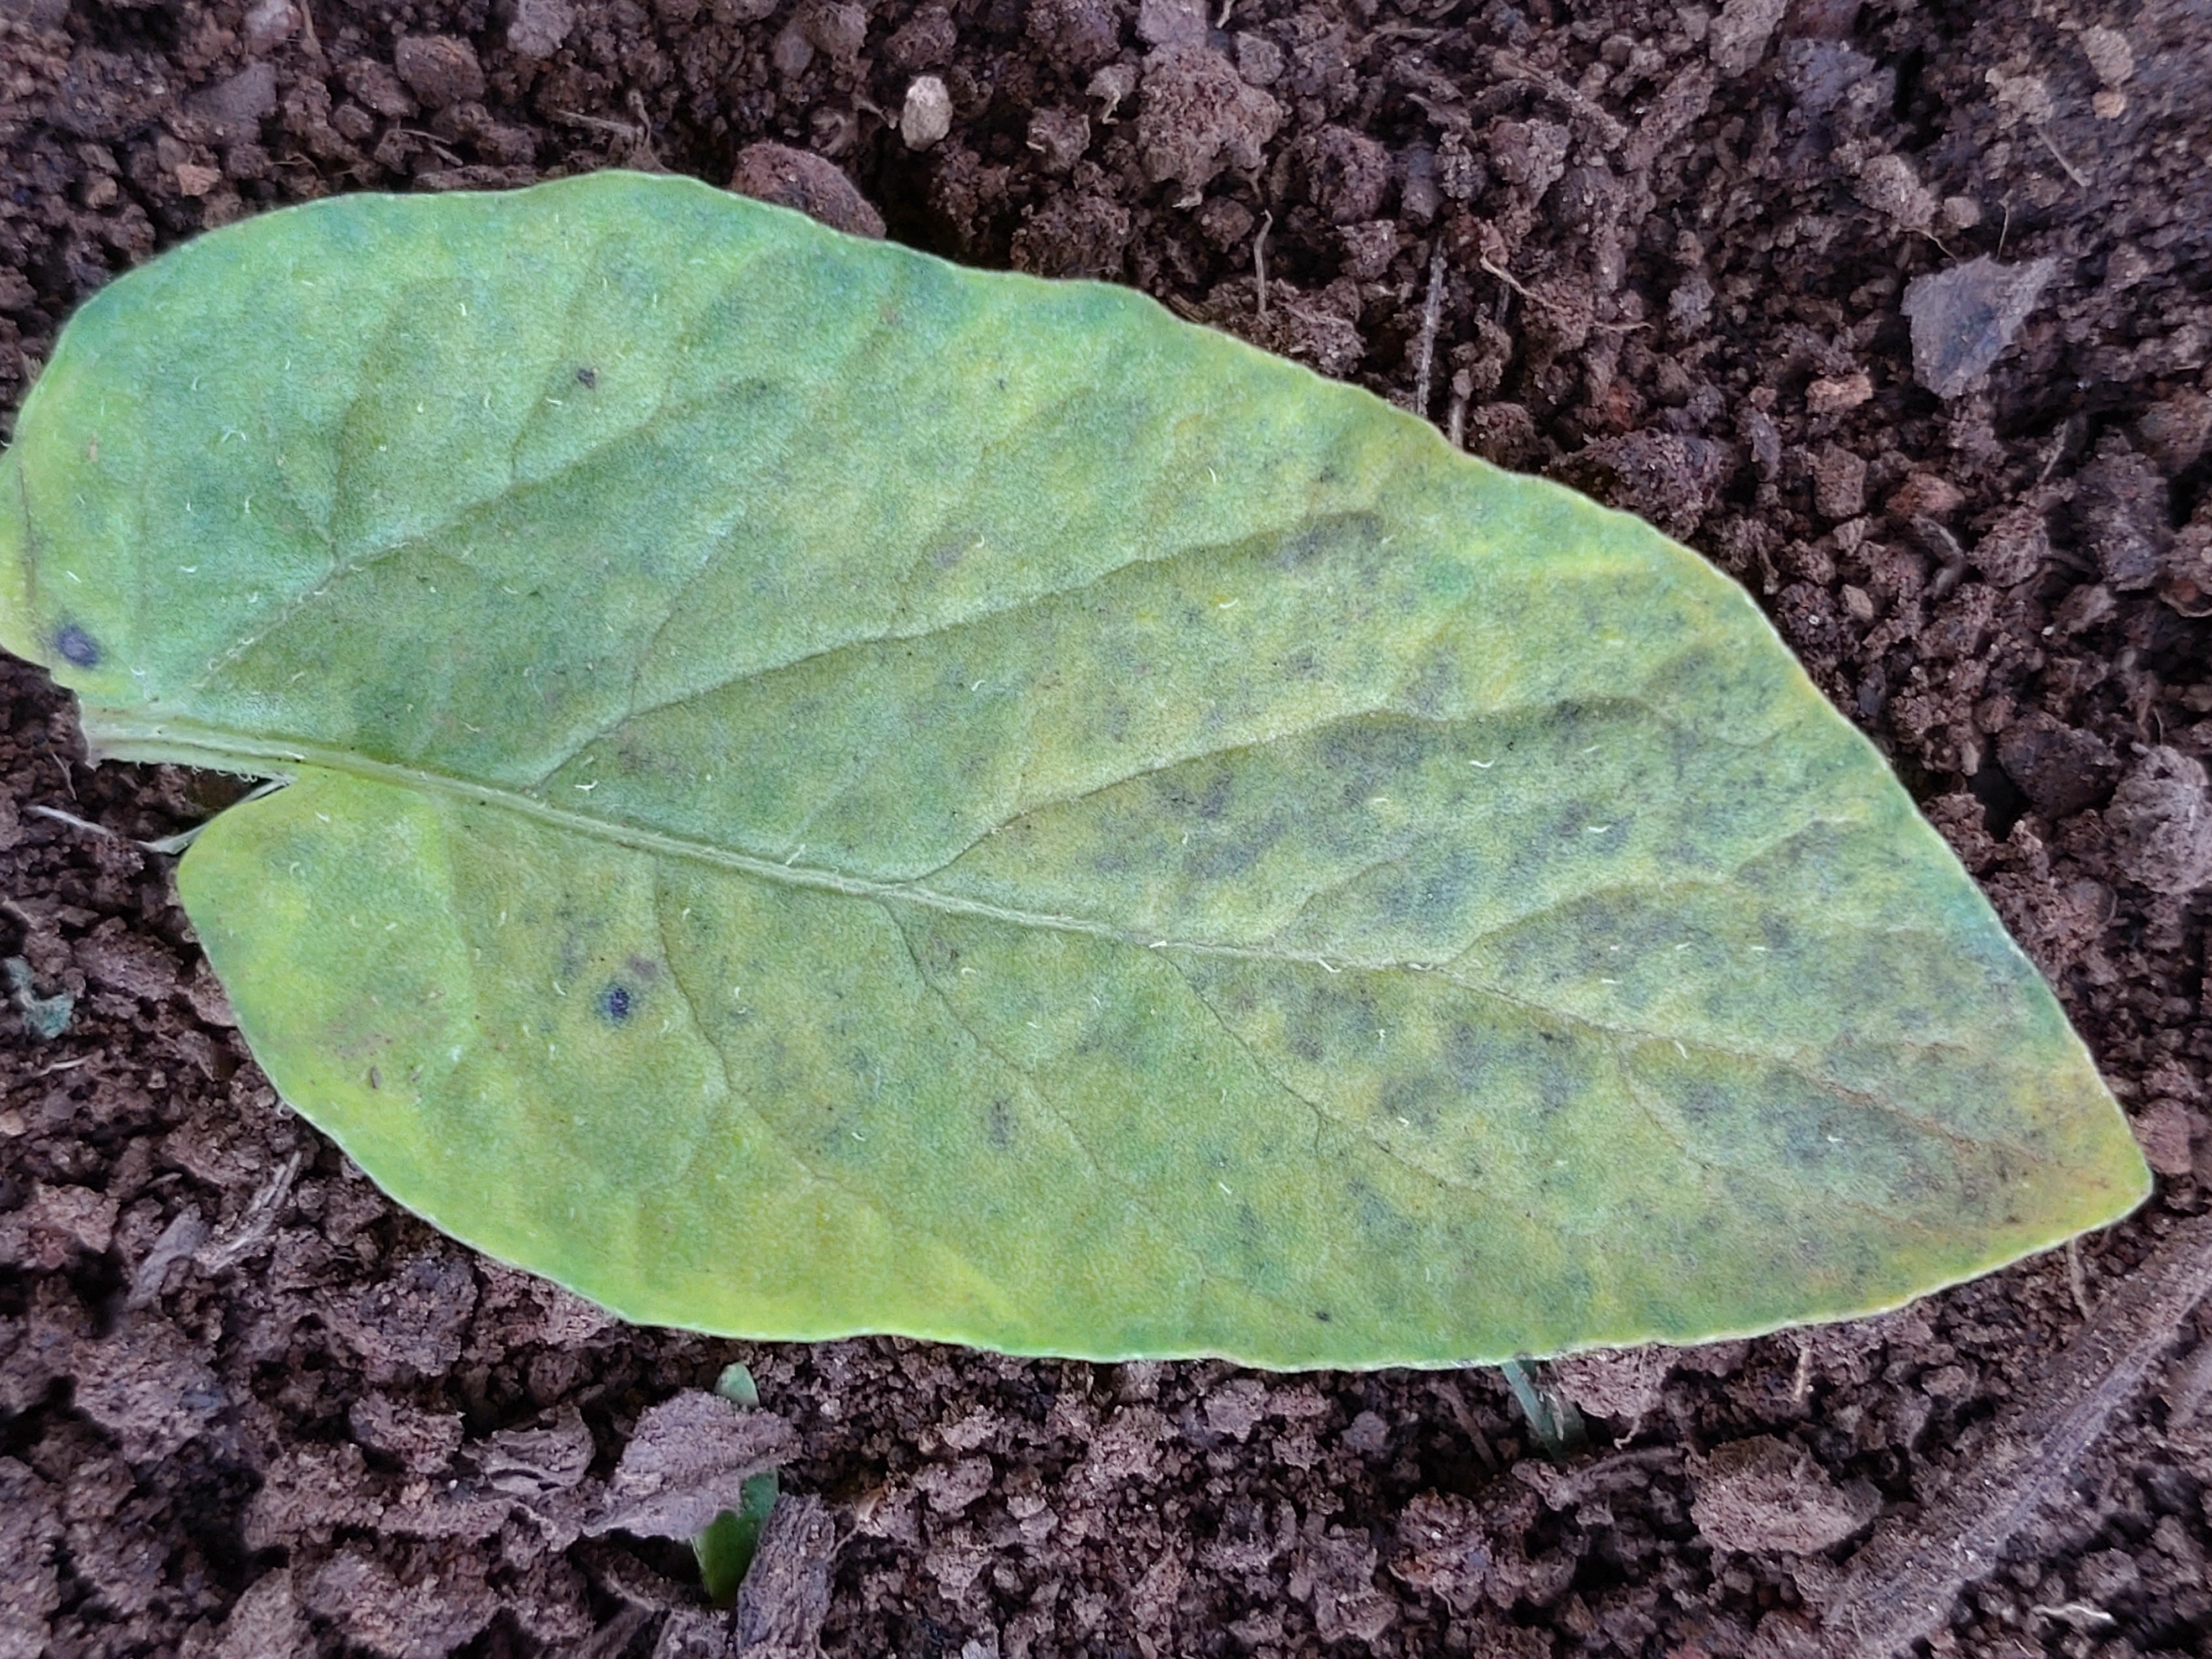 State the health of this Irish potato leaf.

late blight
